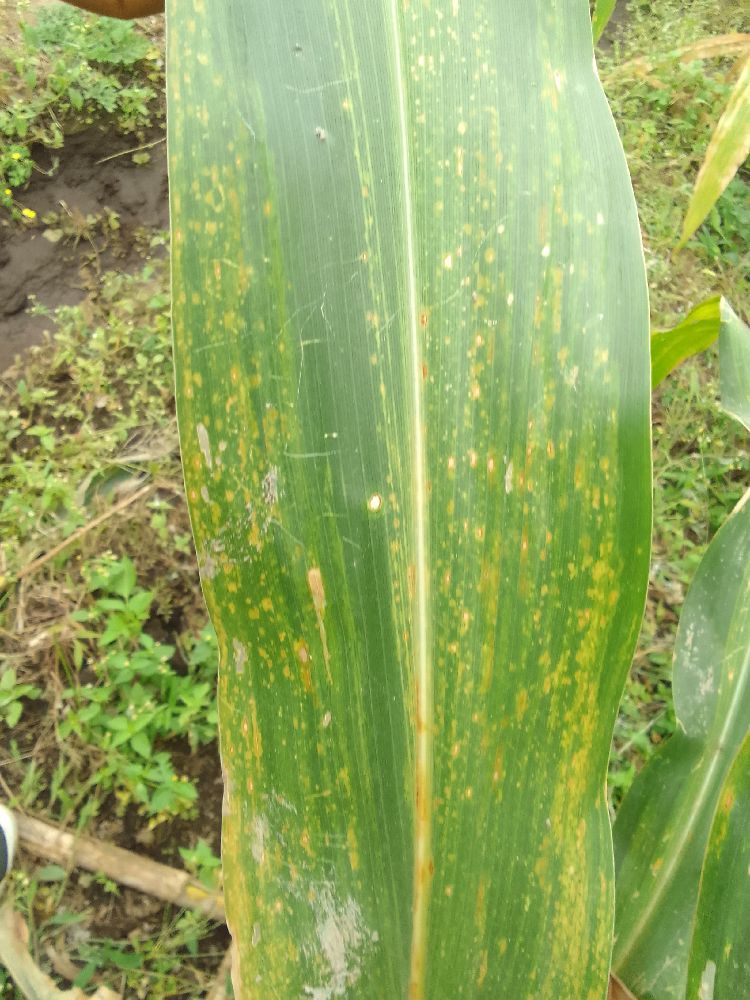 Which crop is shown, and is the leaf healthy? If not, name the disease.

maize, maize lethal necrosis
